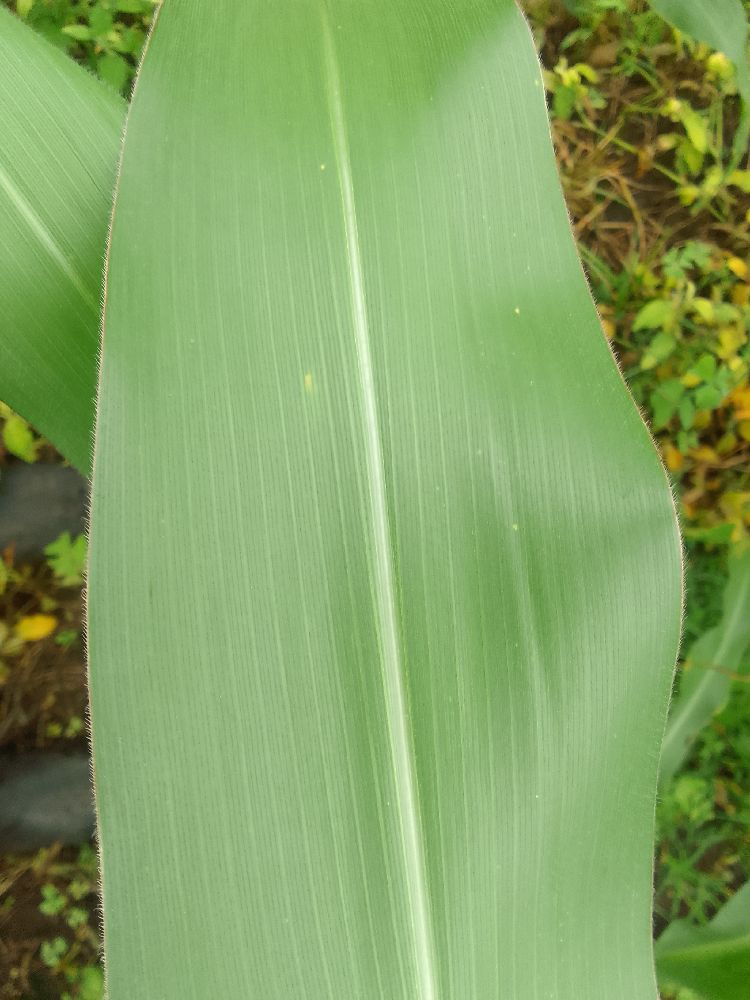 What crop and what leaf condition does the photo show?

maize, healthy
